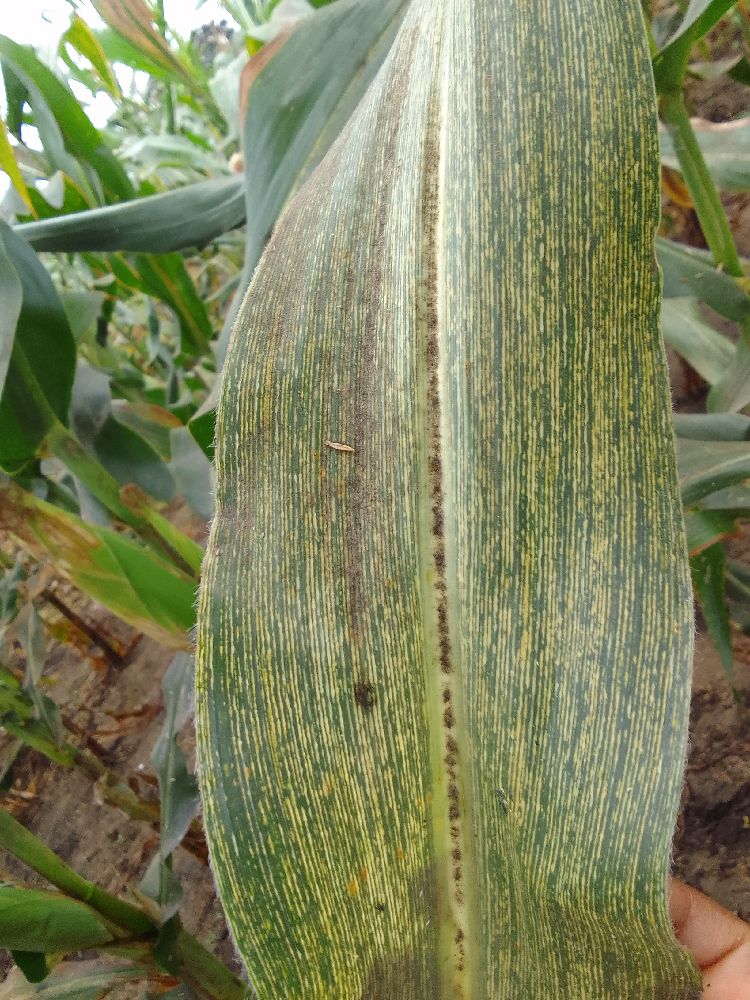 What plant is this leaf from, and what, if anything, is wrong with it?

maize, maize streak virus
